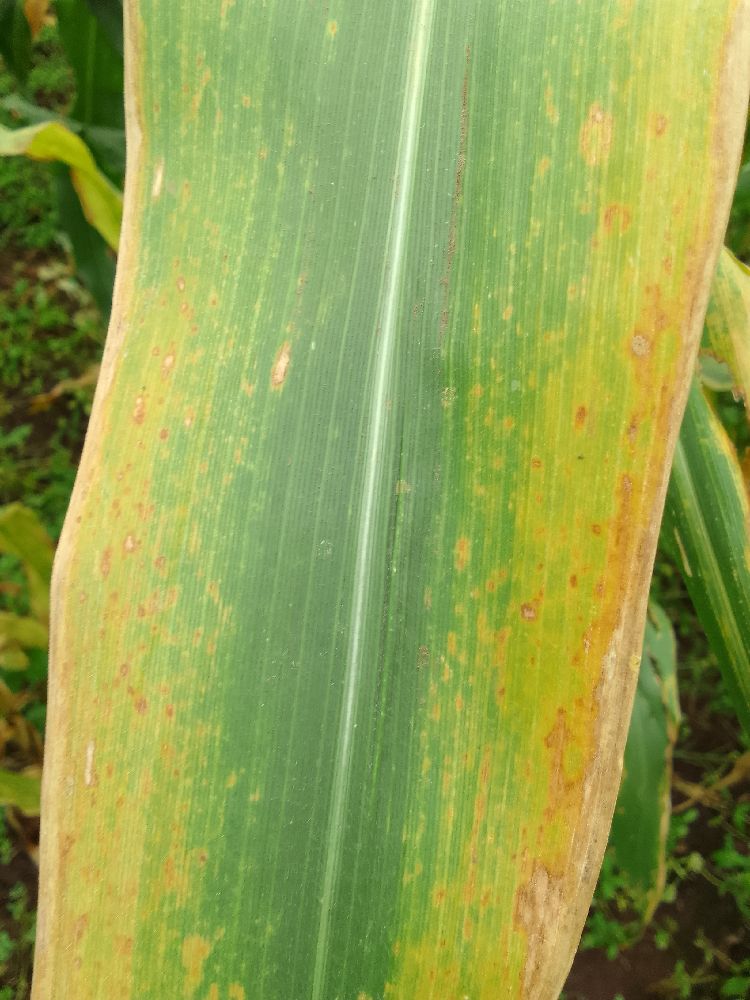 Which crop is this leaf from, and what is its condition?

maize, maize lethal necrosis
